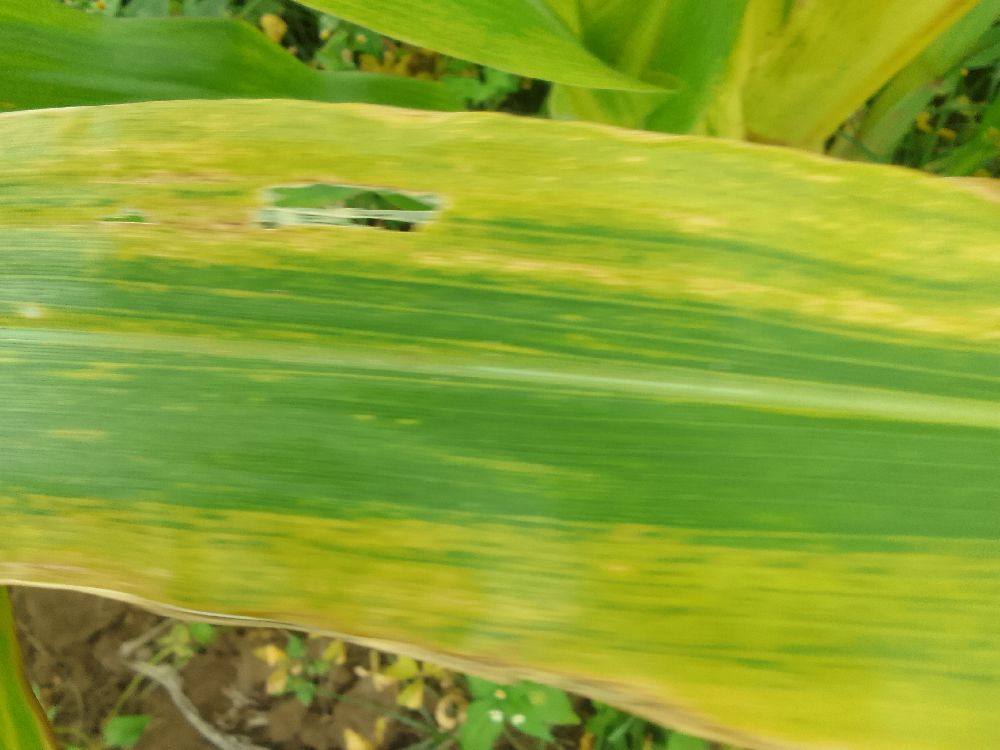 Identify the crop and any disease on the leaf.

maize, maize lethal necrosis
